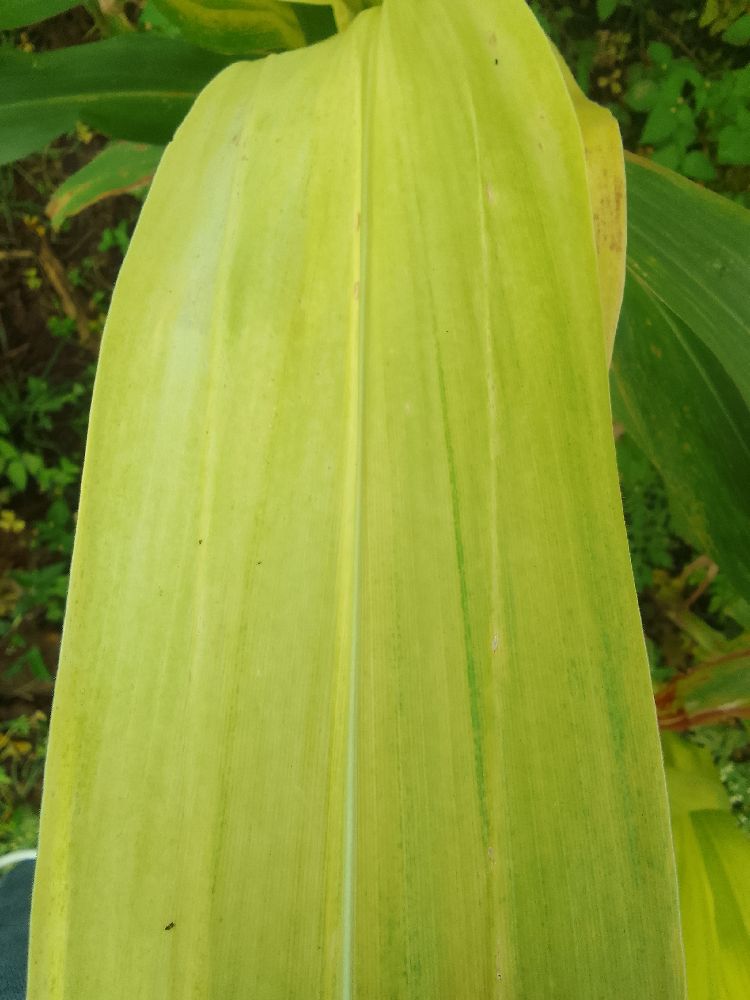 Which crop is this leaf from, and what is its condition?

maize, maize lethal necrosis
